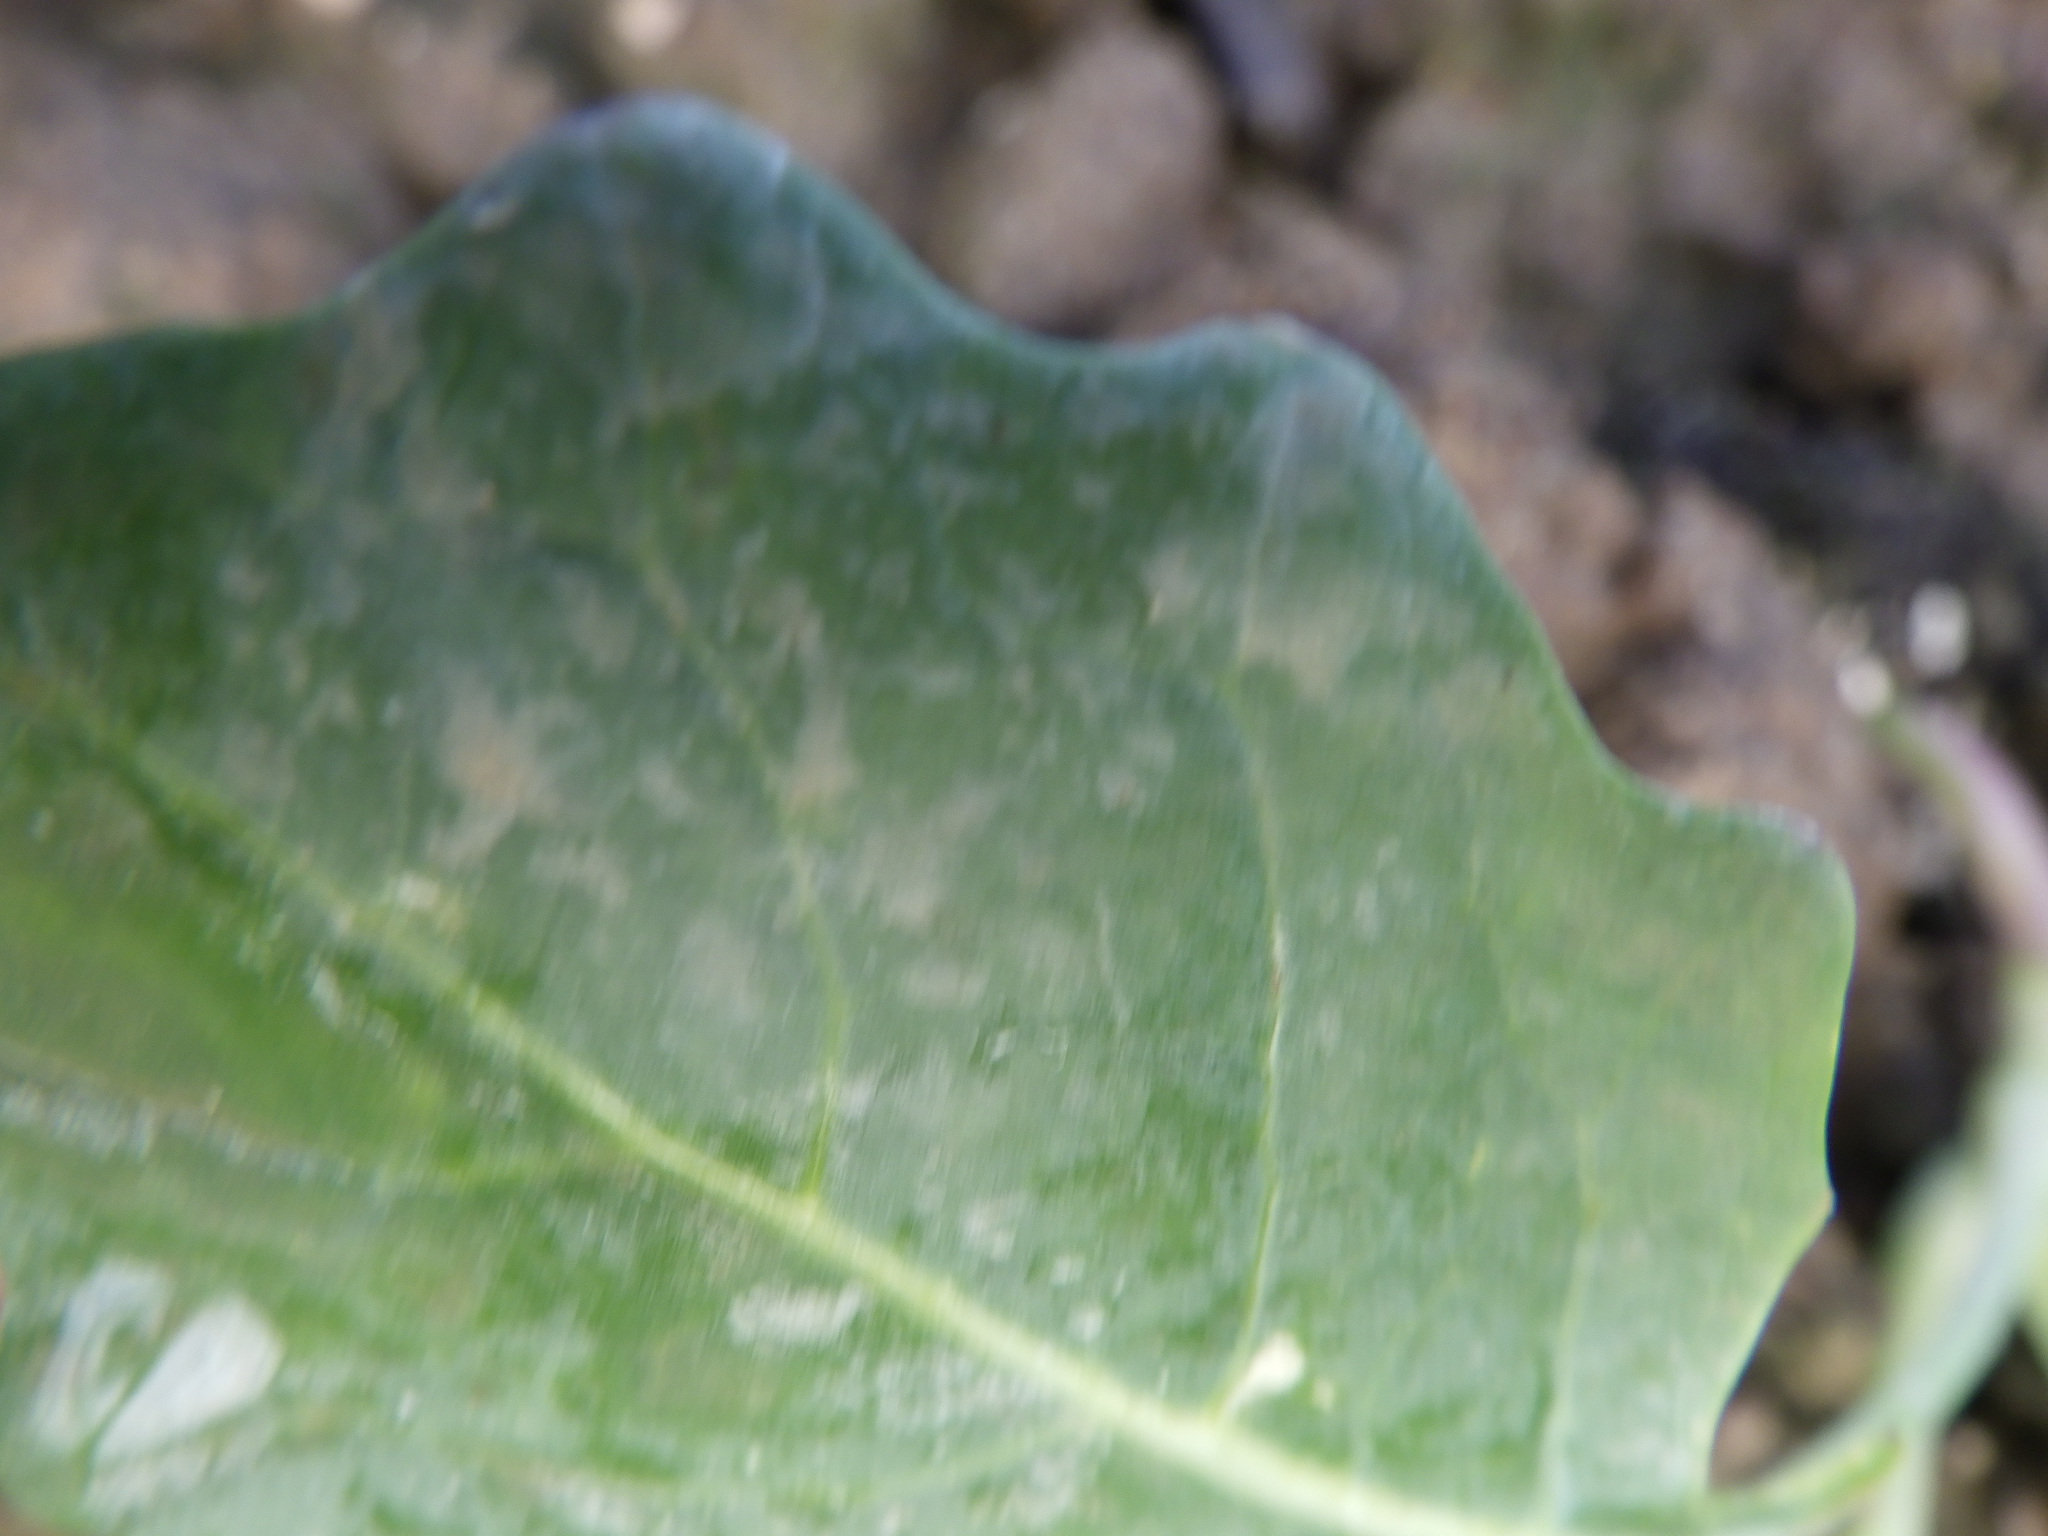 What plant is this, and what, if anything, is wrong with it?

turnip, healthy
